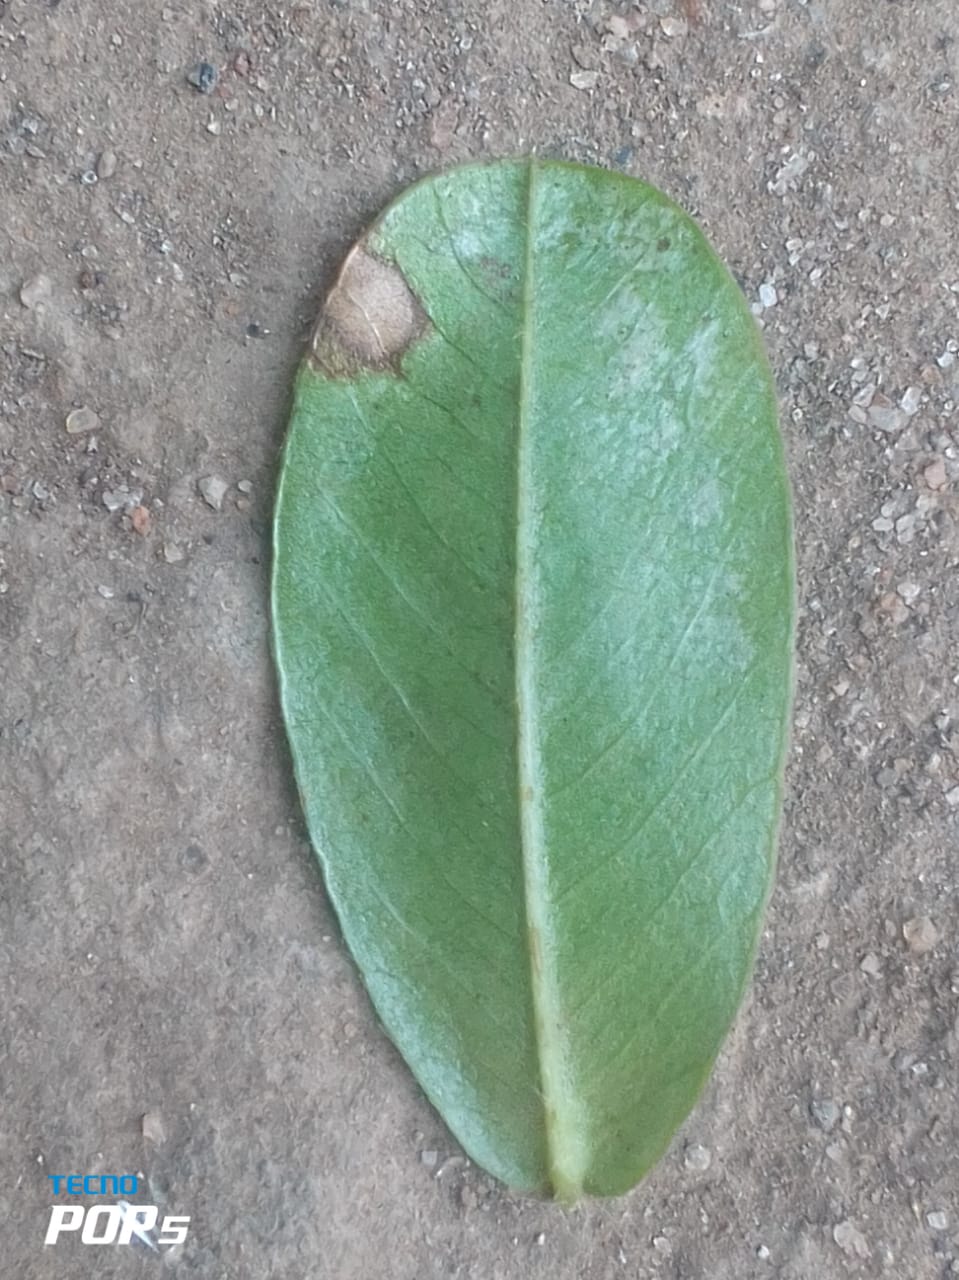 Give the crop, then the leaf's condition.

peanut, phoma arachidicola
